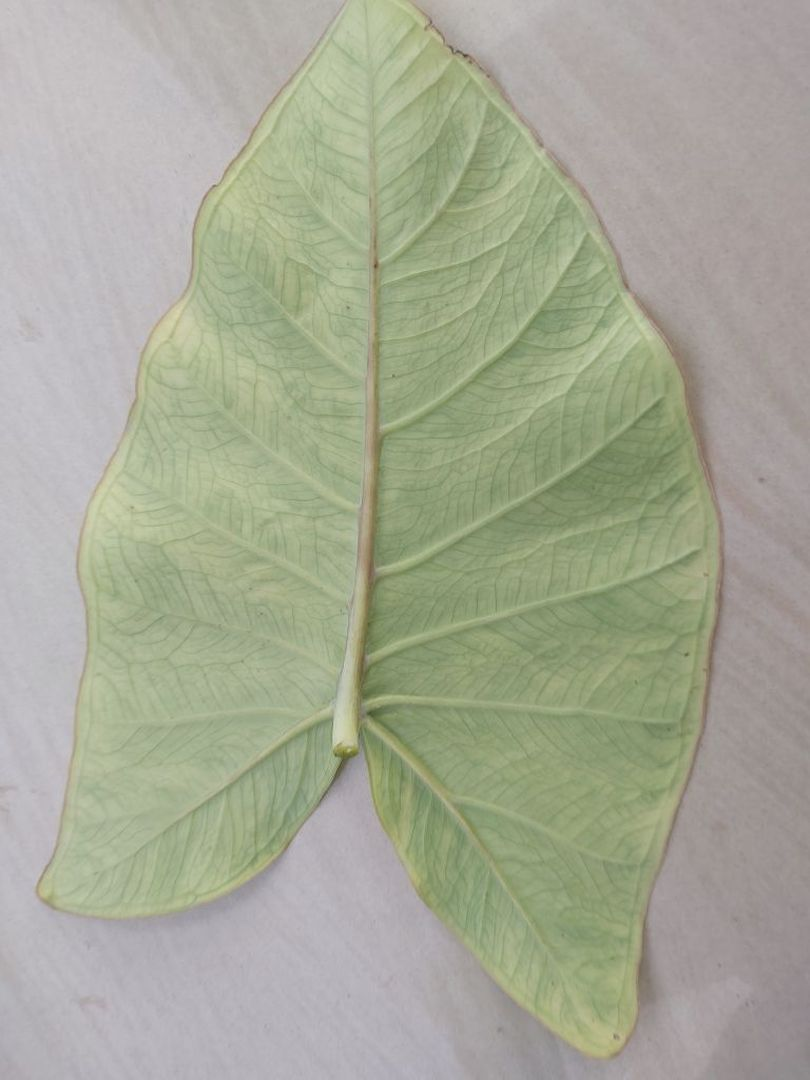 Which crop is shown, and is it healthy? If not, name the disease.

taro, mosaic
